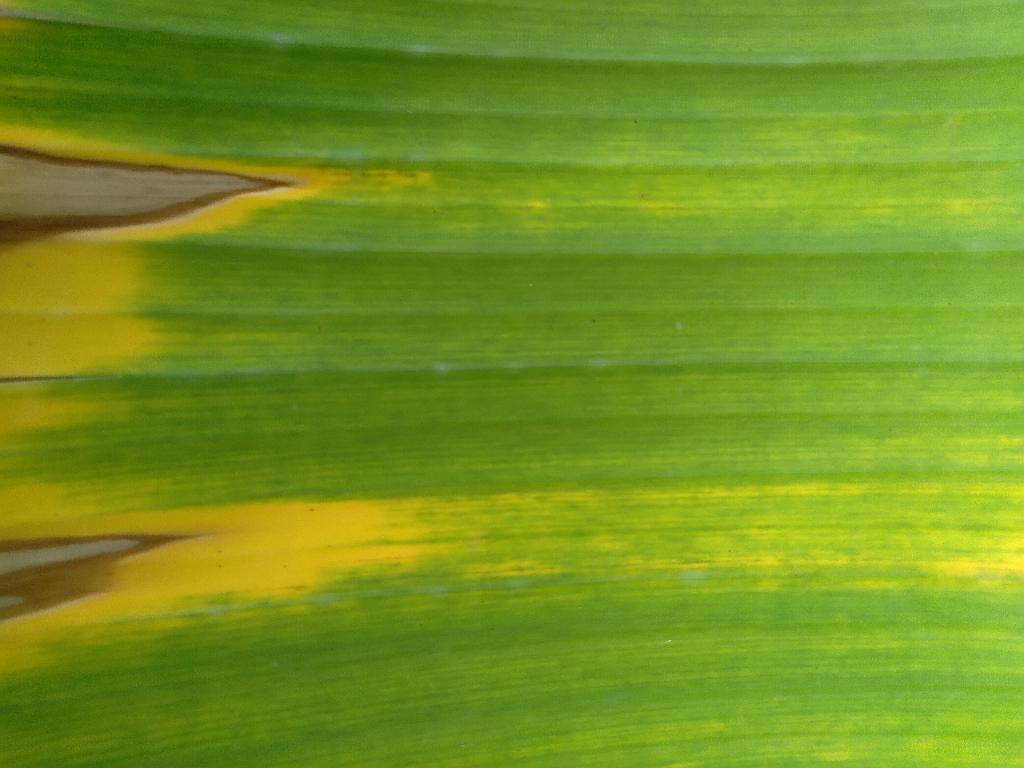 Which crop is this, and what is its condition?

banana, fusarium wilt race 1
